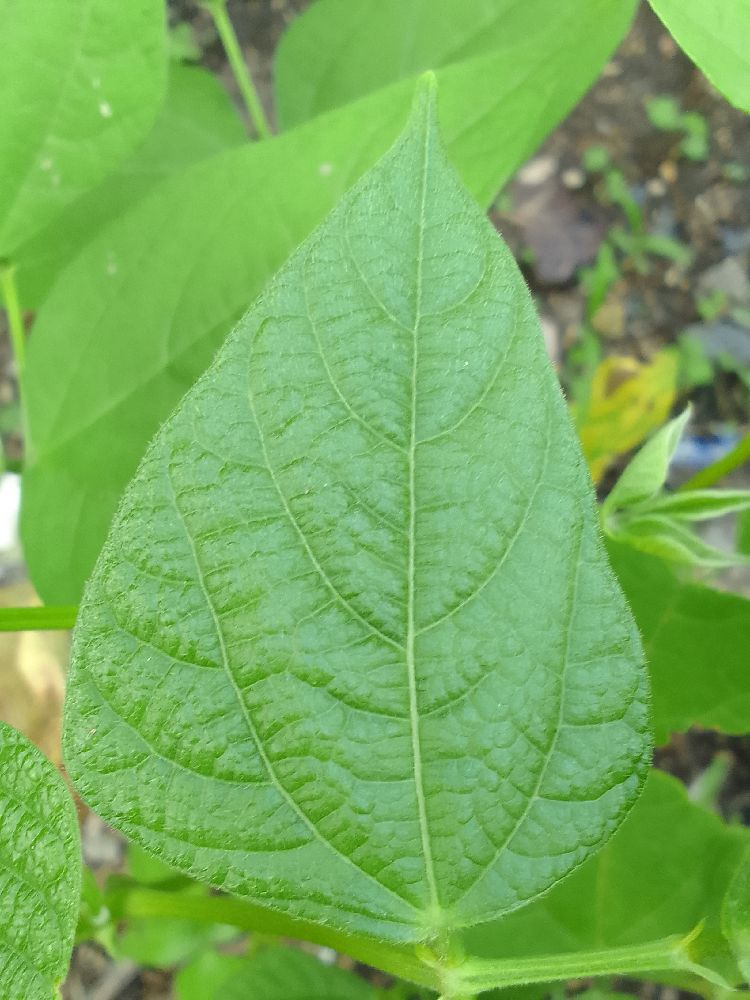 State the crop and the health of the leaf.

common bean, healthy
